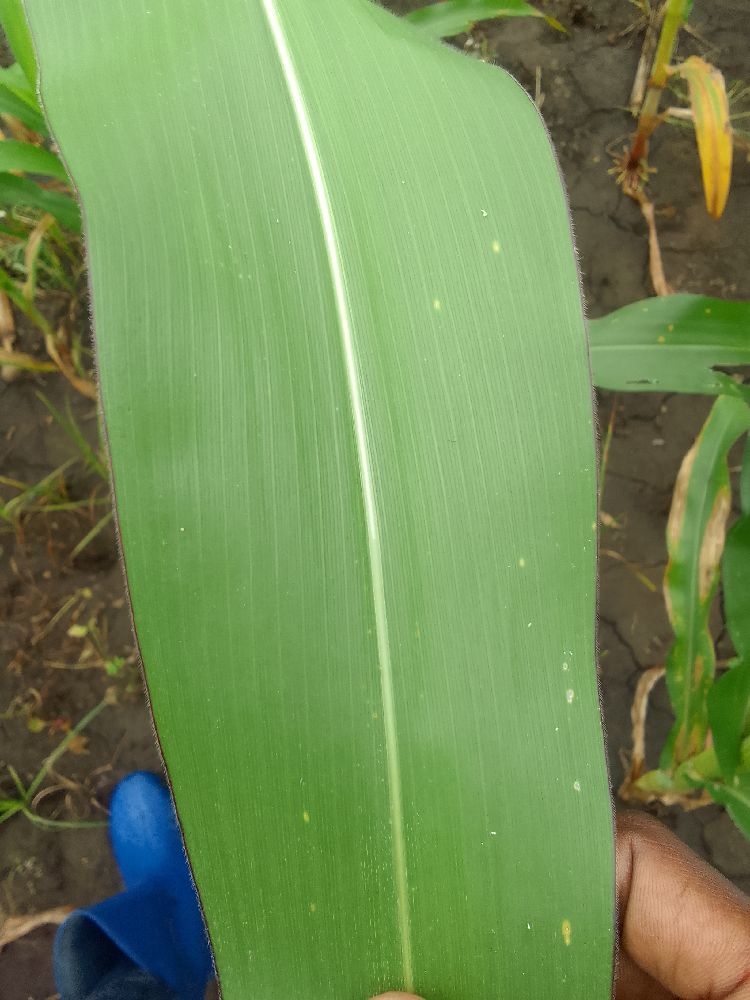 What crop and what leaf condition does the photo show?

maize, healthy
